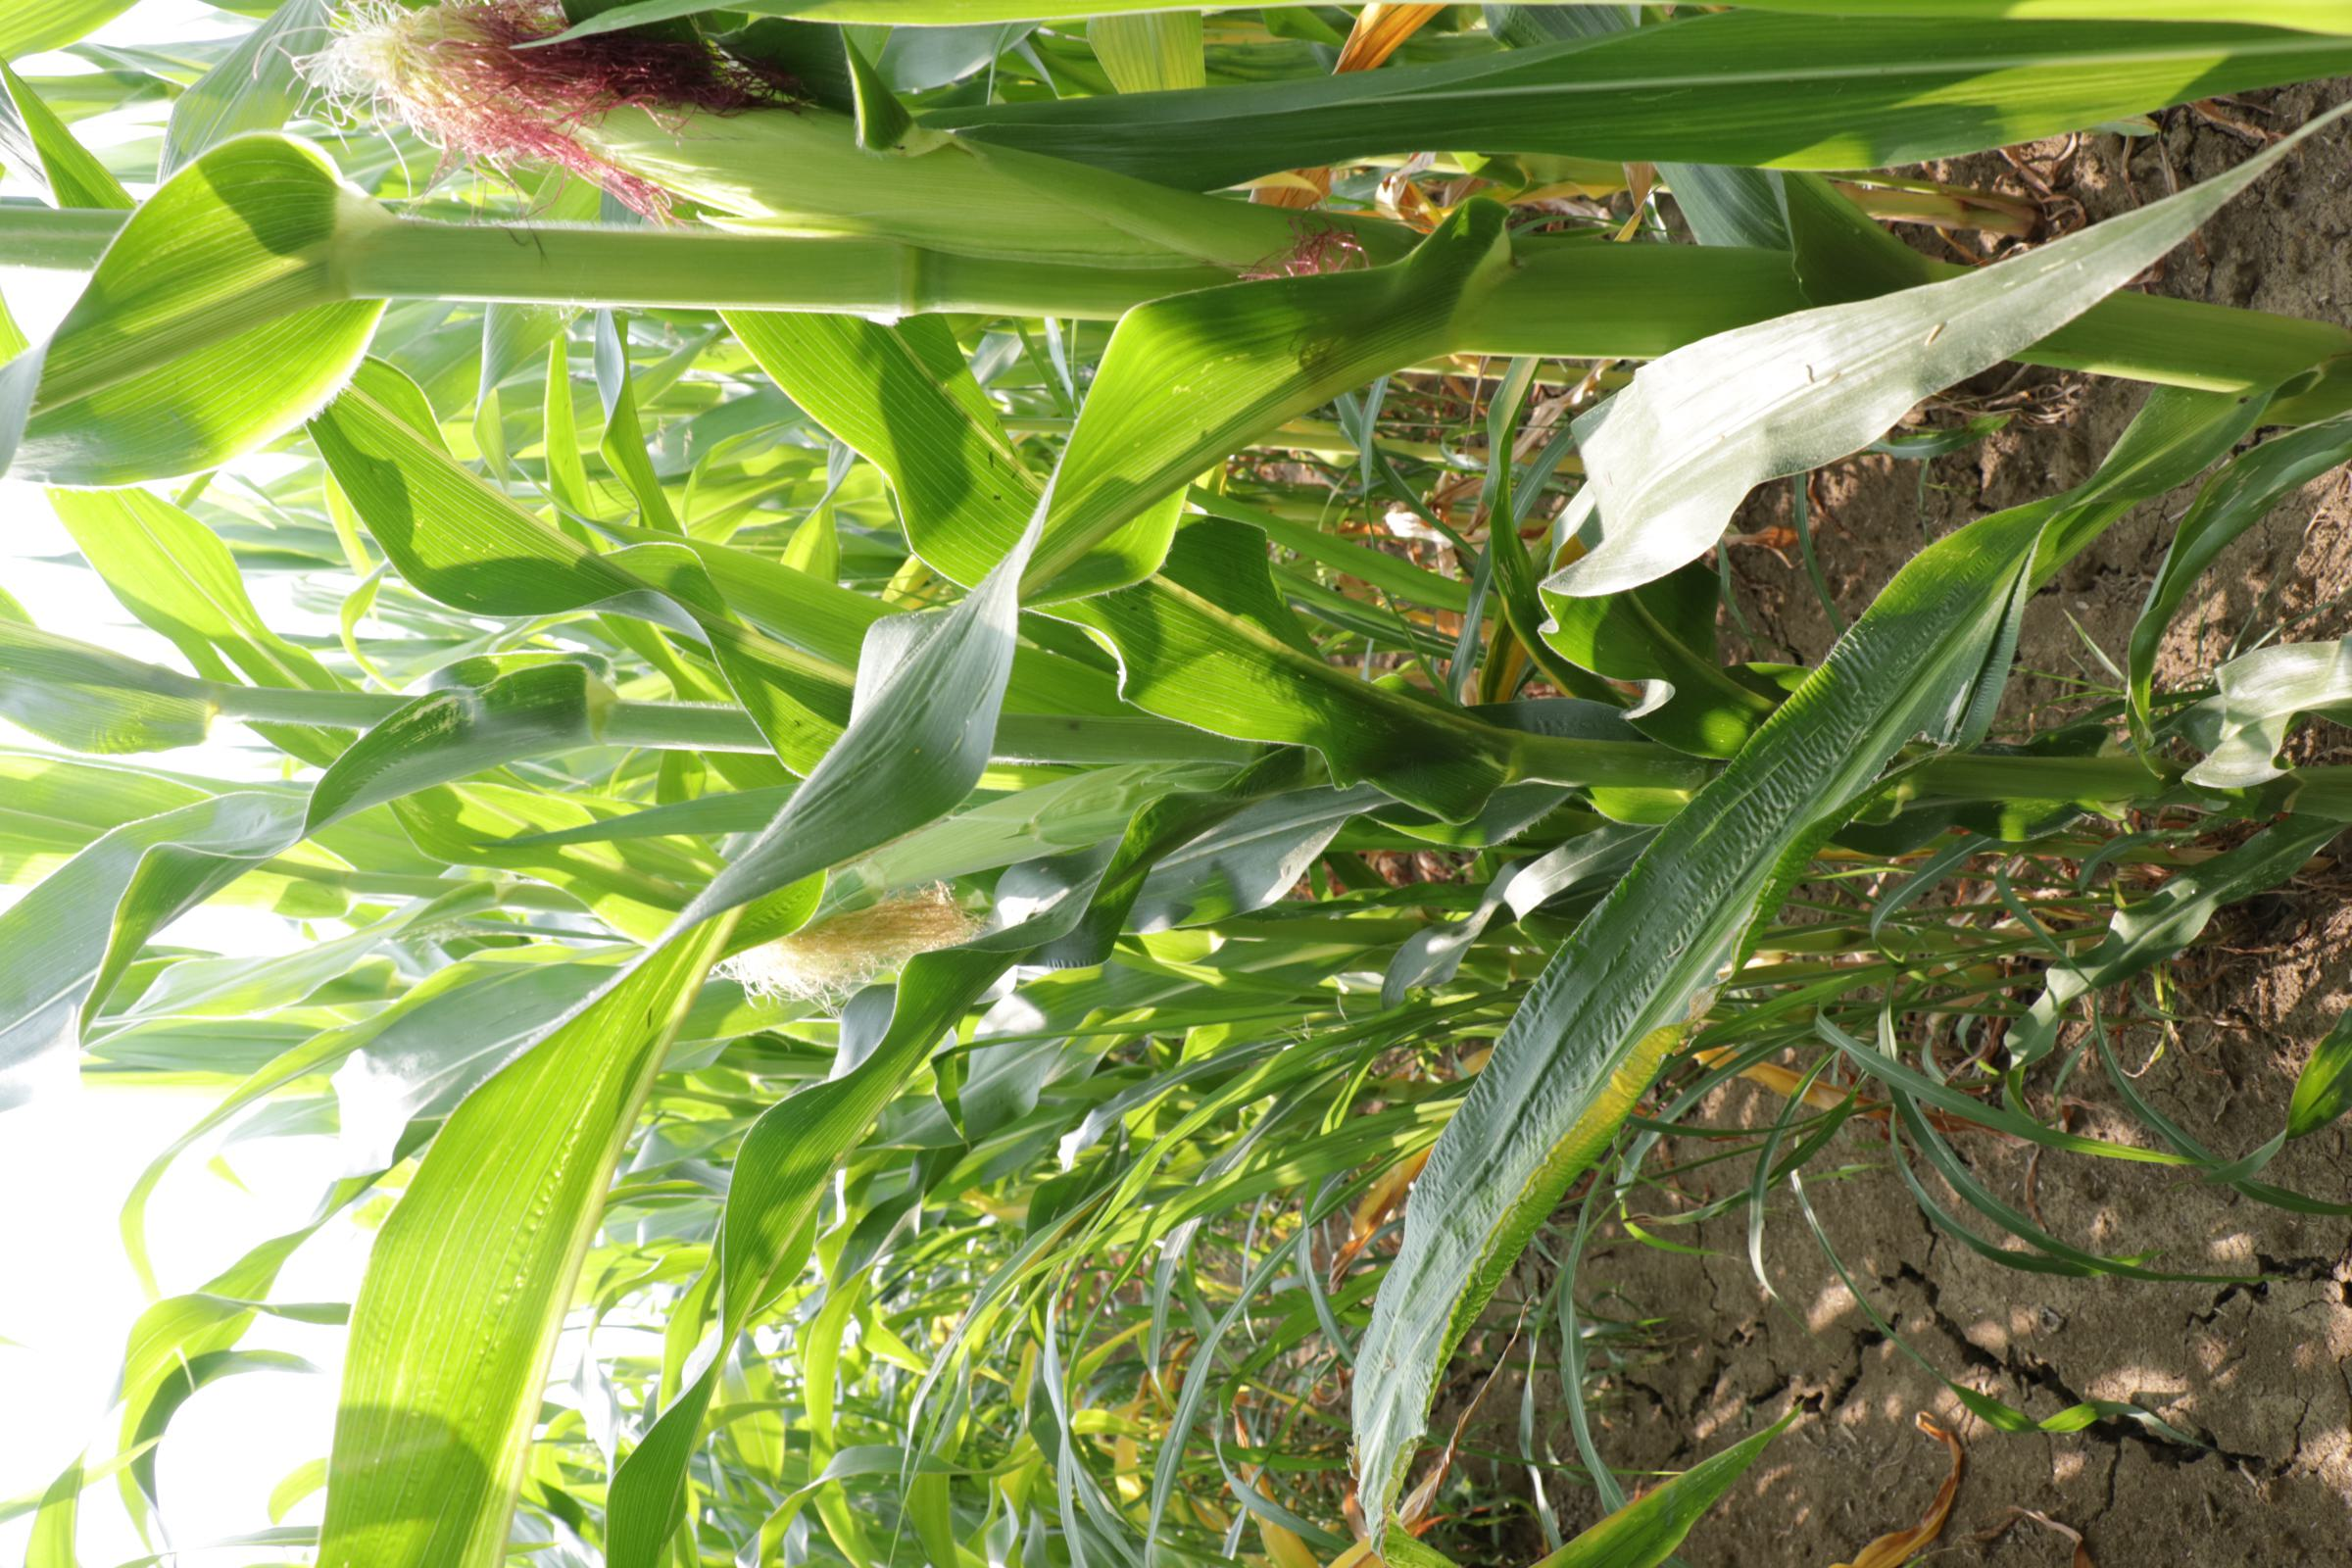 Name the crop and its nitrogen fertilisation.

maize, full nitrogen fertilisation
